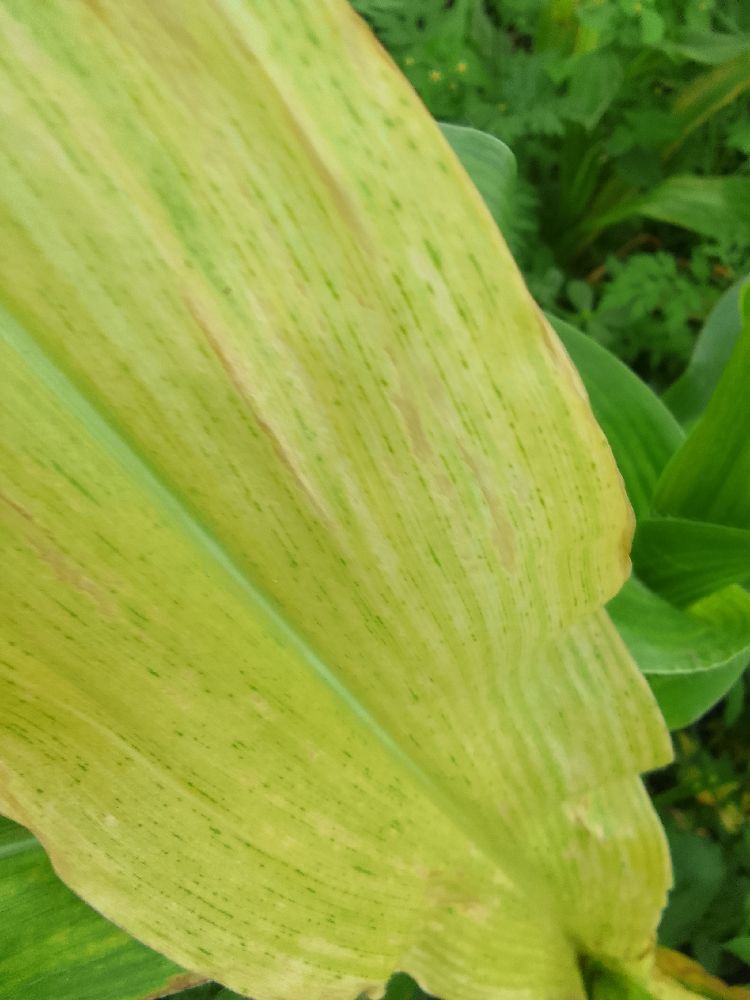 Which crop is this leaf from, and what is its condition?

maize, maize lethal necrosis
